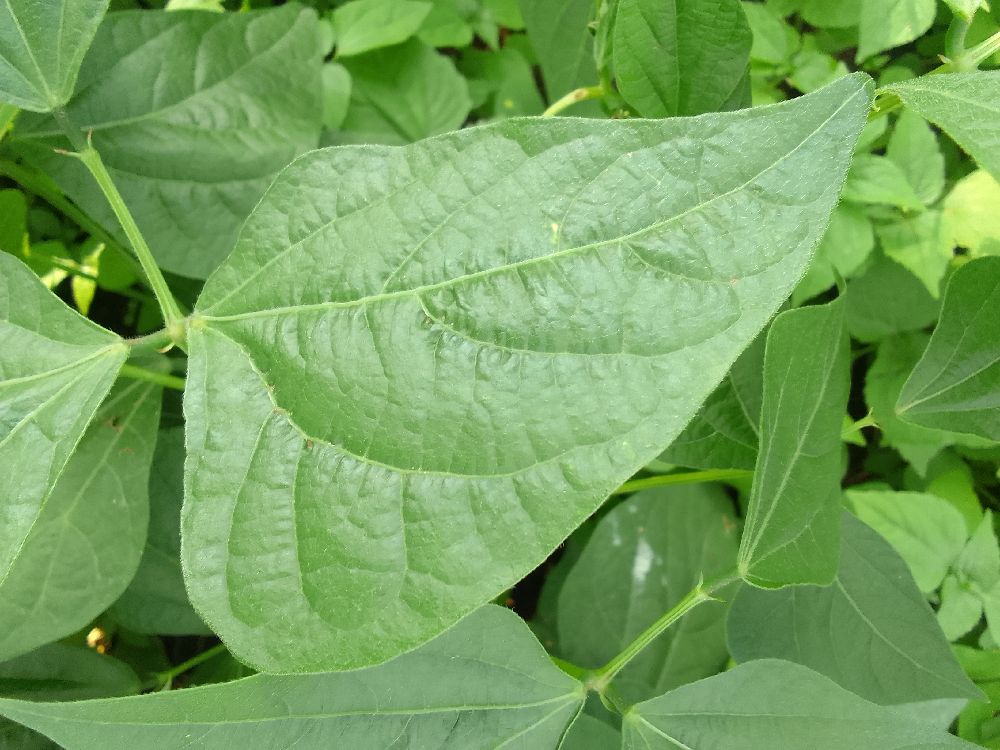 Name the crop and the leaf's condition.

common bean, healthy
